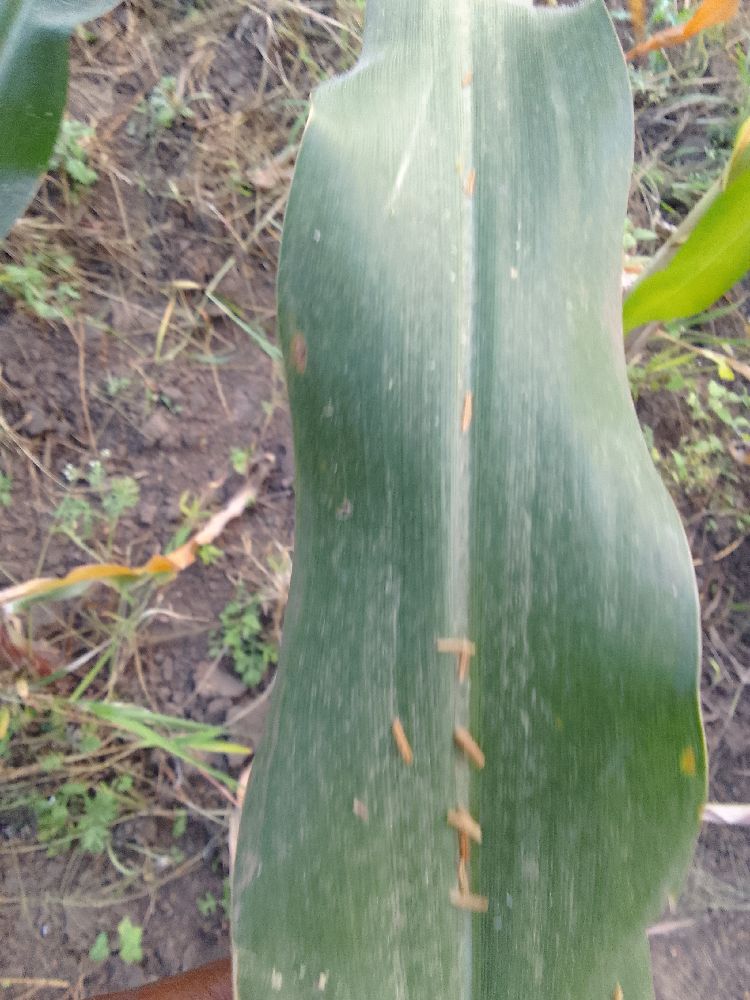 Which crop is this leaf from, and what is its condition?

maize, healthy
